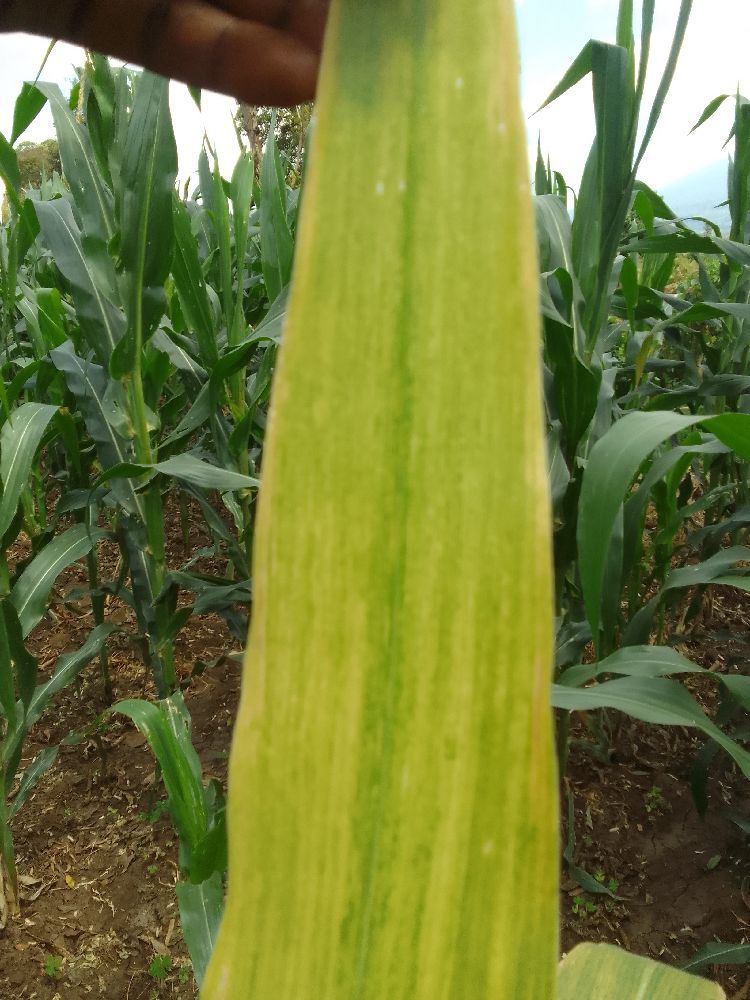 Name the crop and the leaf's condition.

maize, maize lethal necrosis
